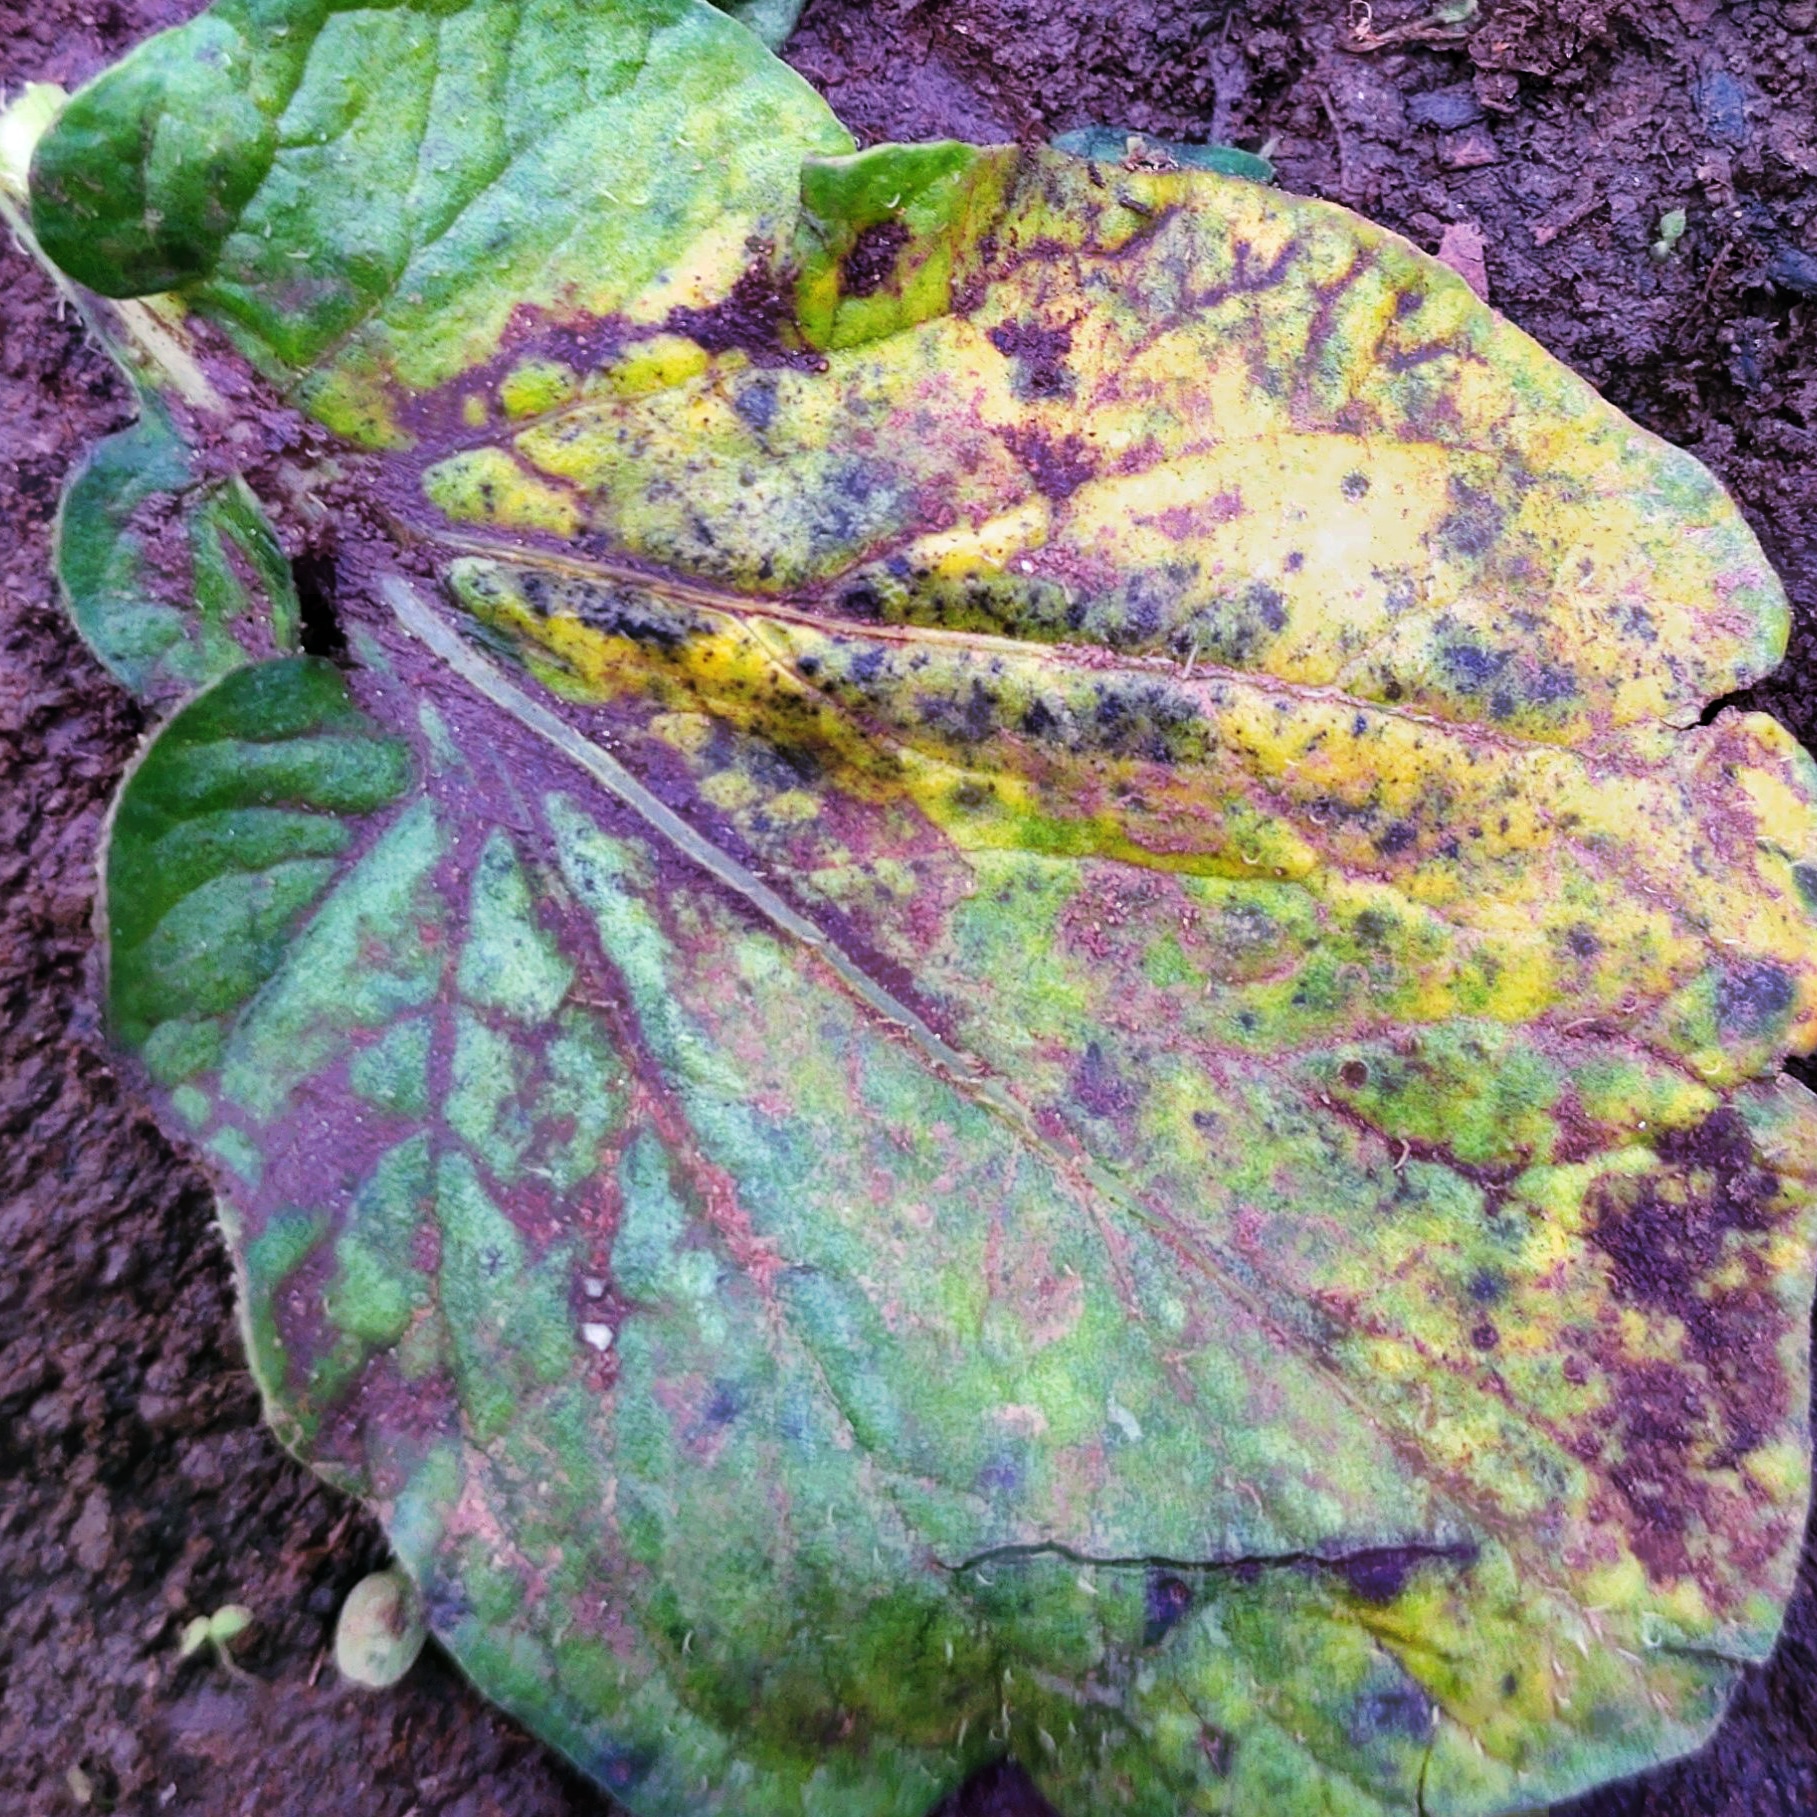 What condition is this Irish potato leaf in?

late blight
